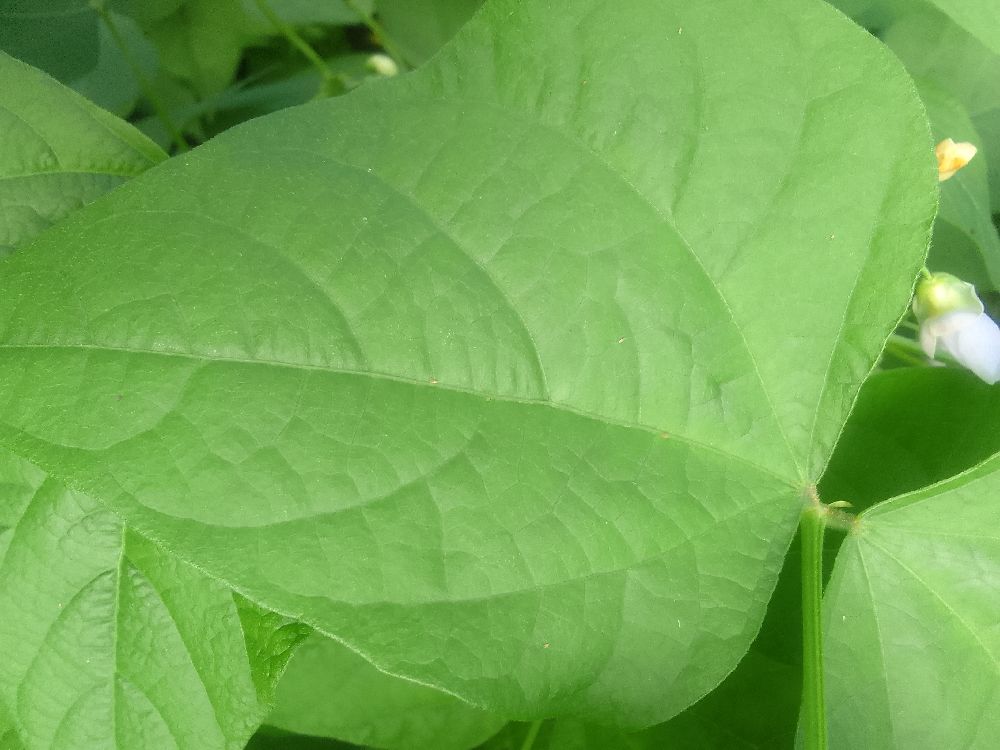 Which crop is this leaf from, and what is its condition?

common bean, healthy
